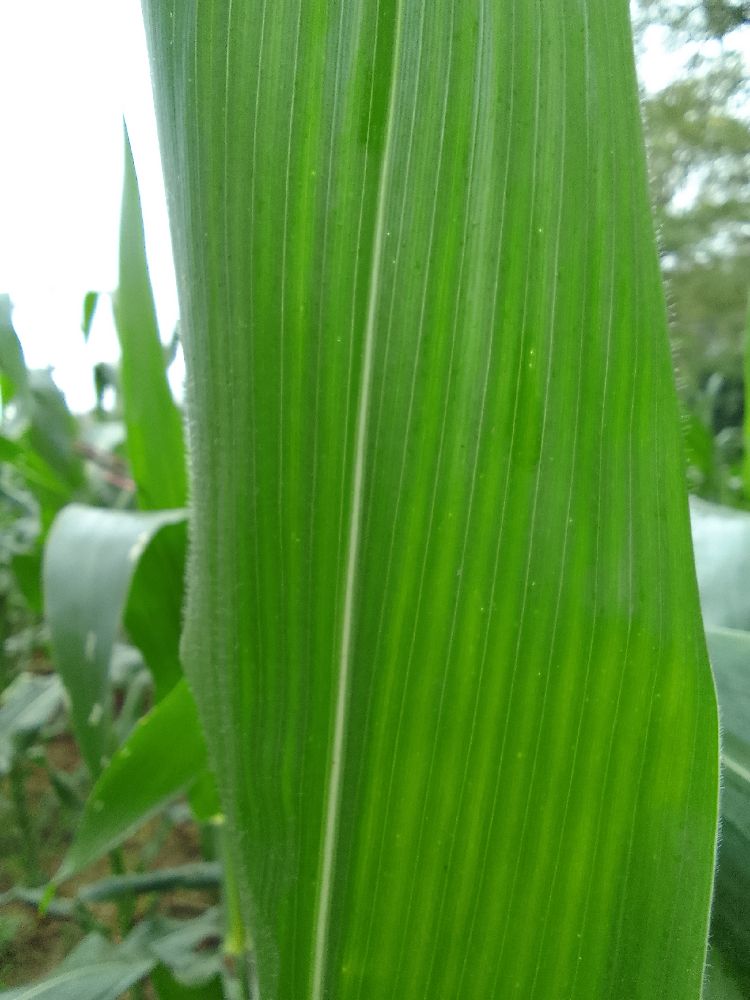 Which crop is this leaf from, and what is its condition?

maize, healthy
